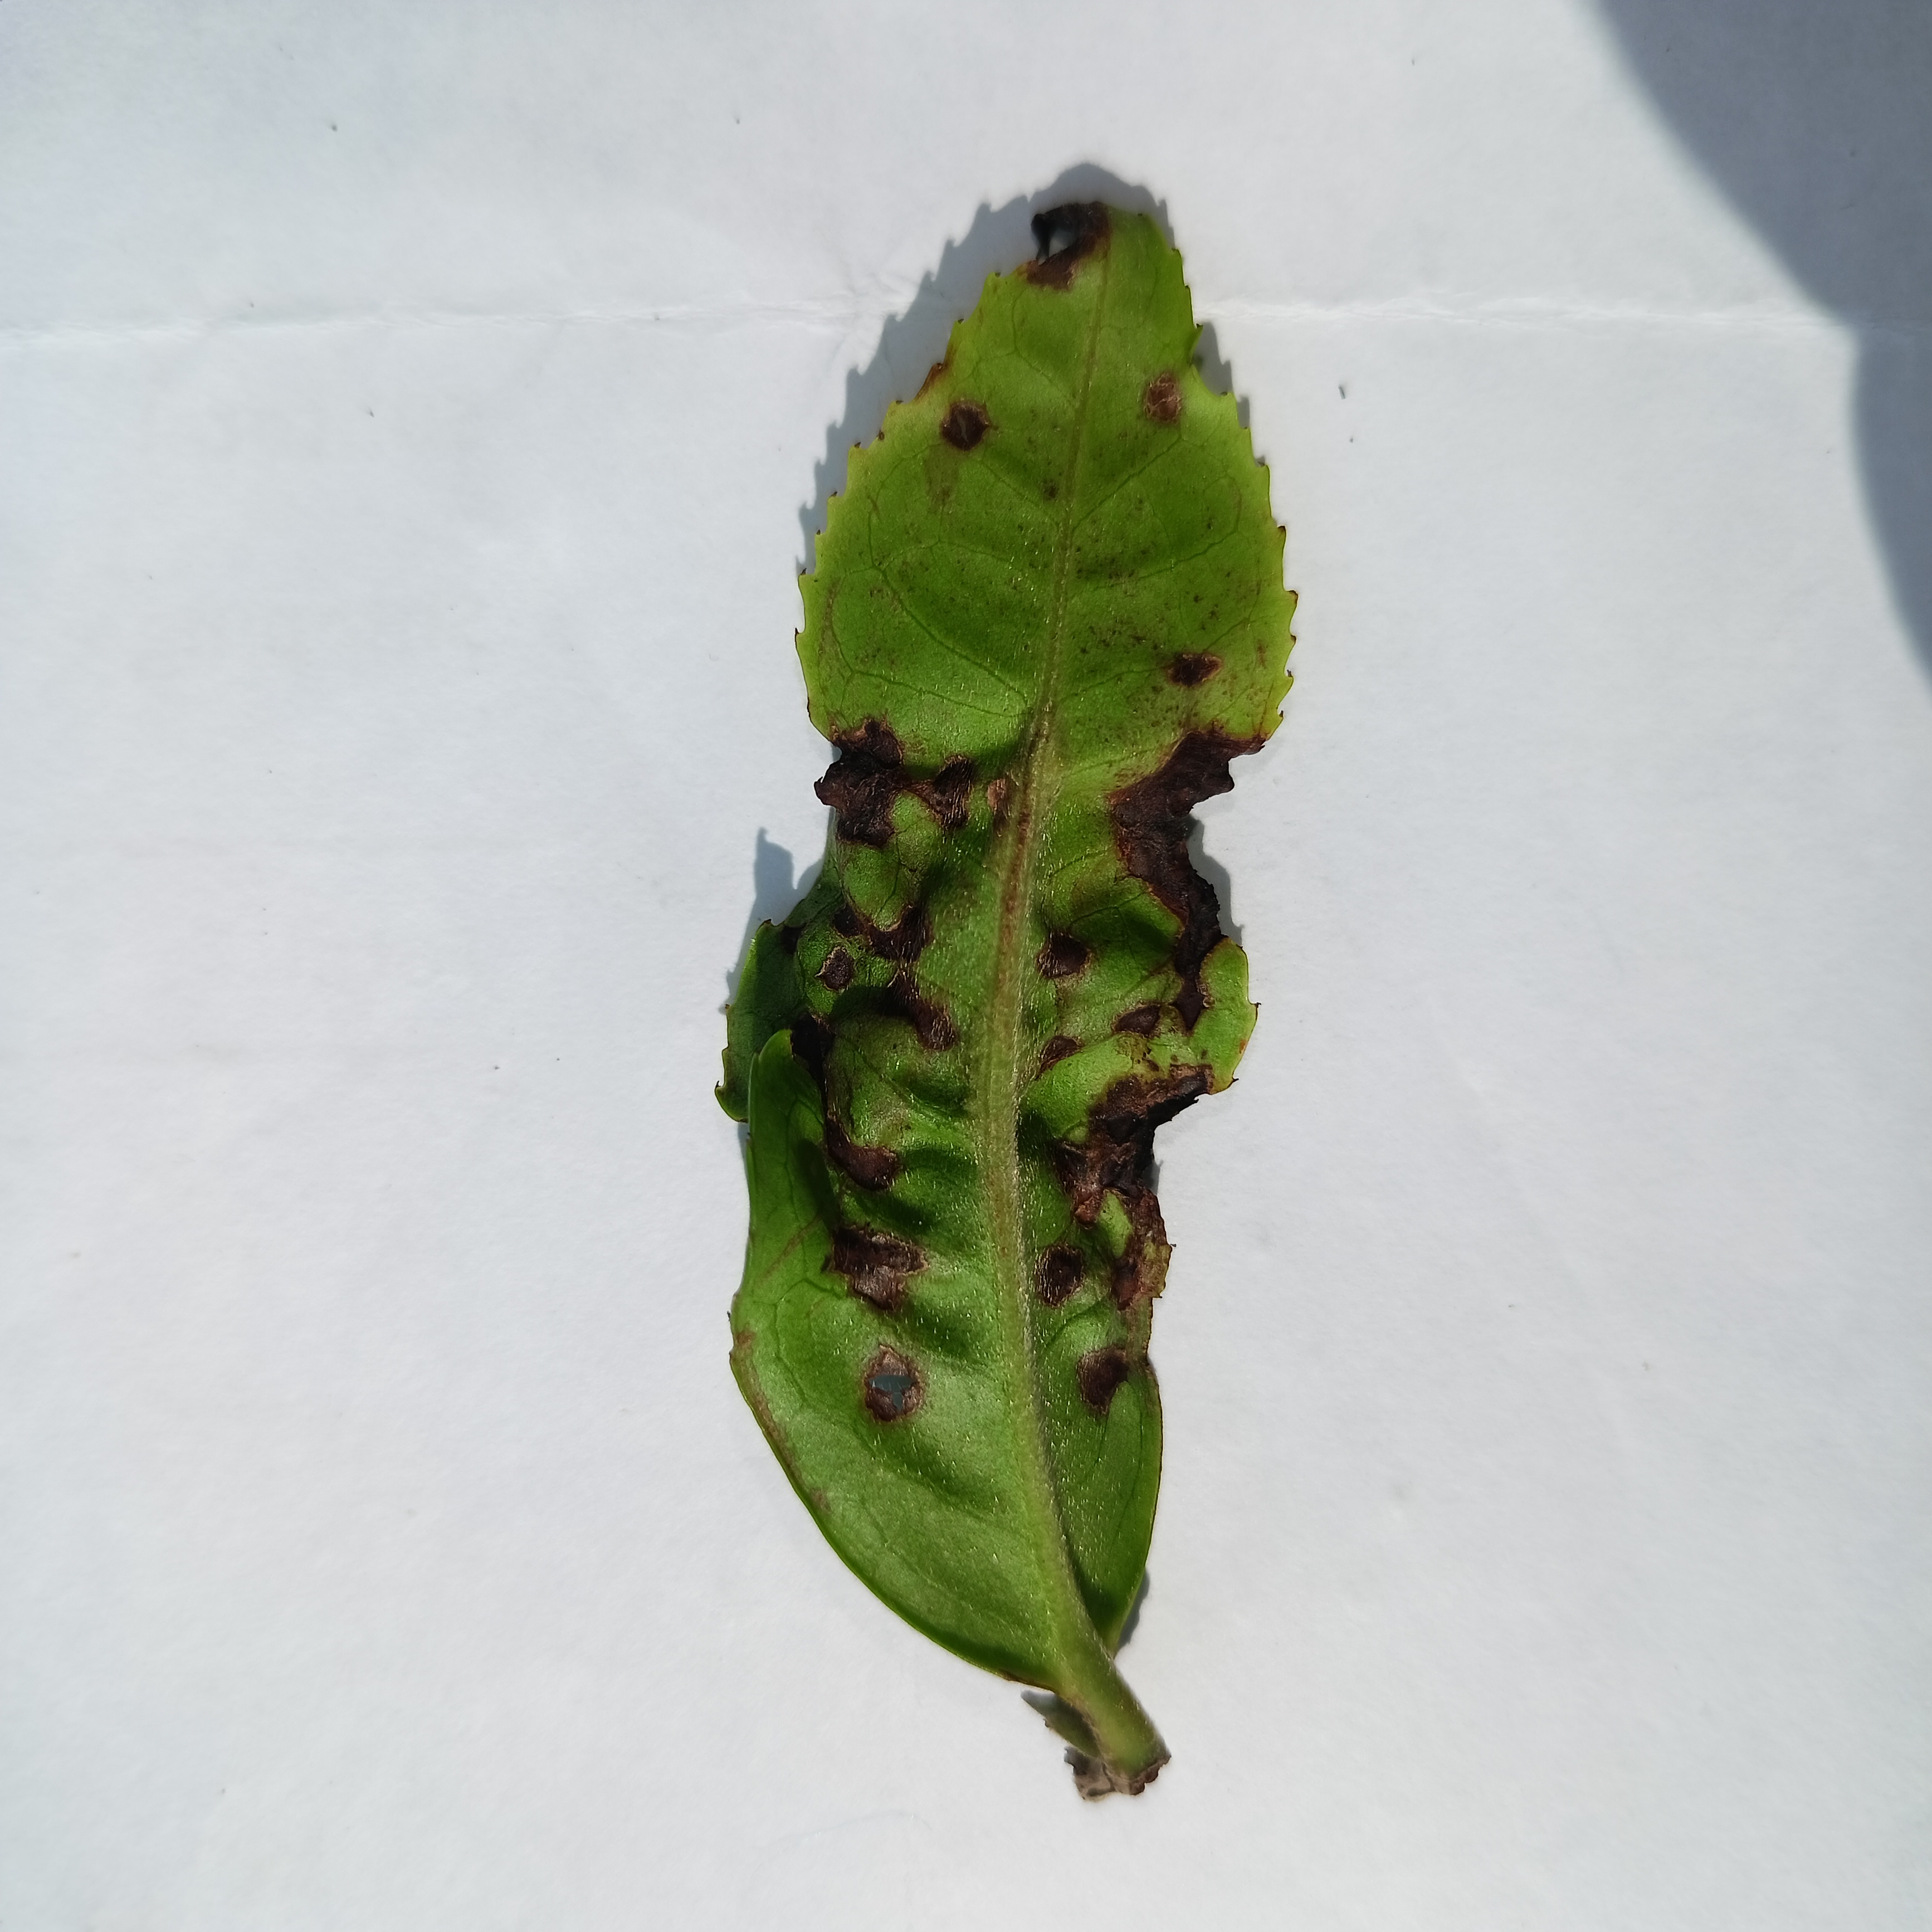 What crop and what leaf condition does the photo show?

tea, helopeltis
